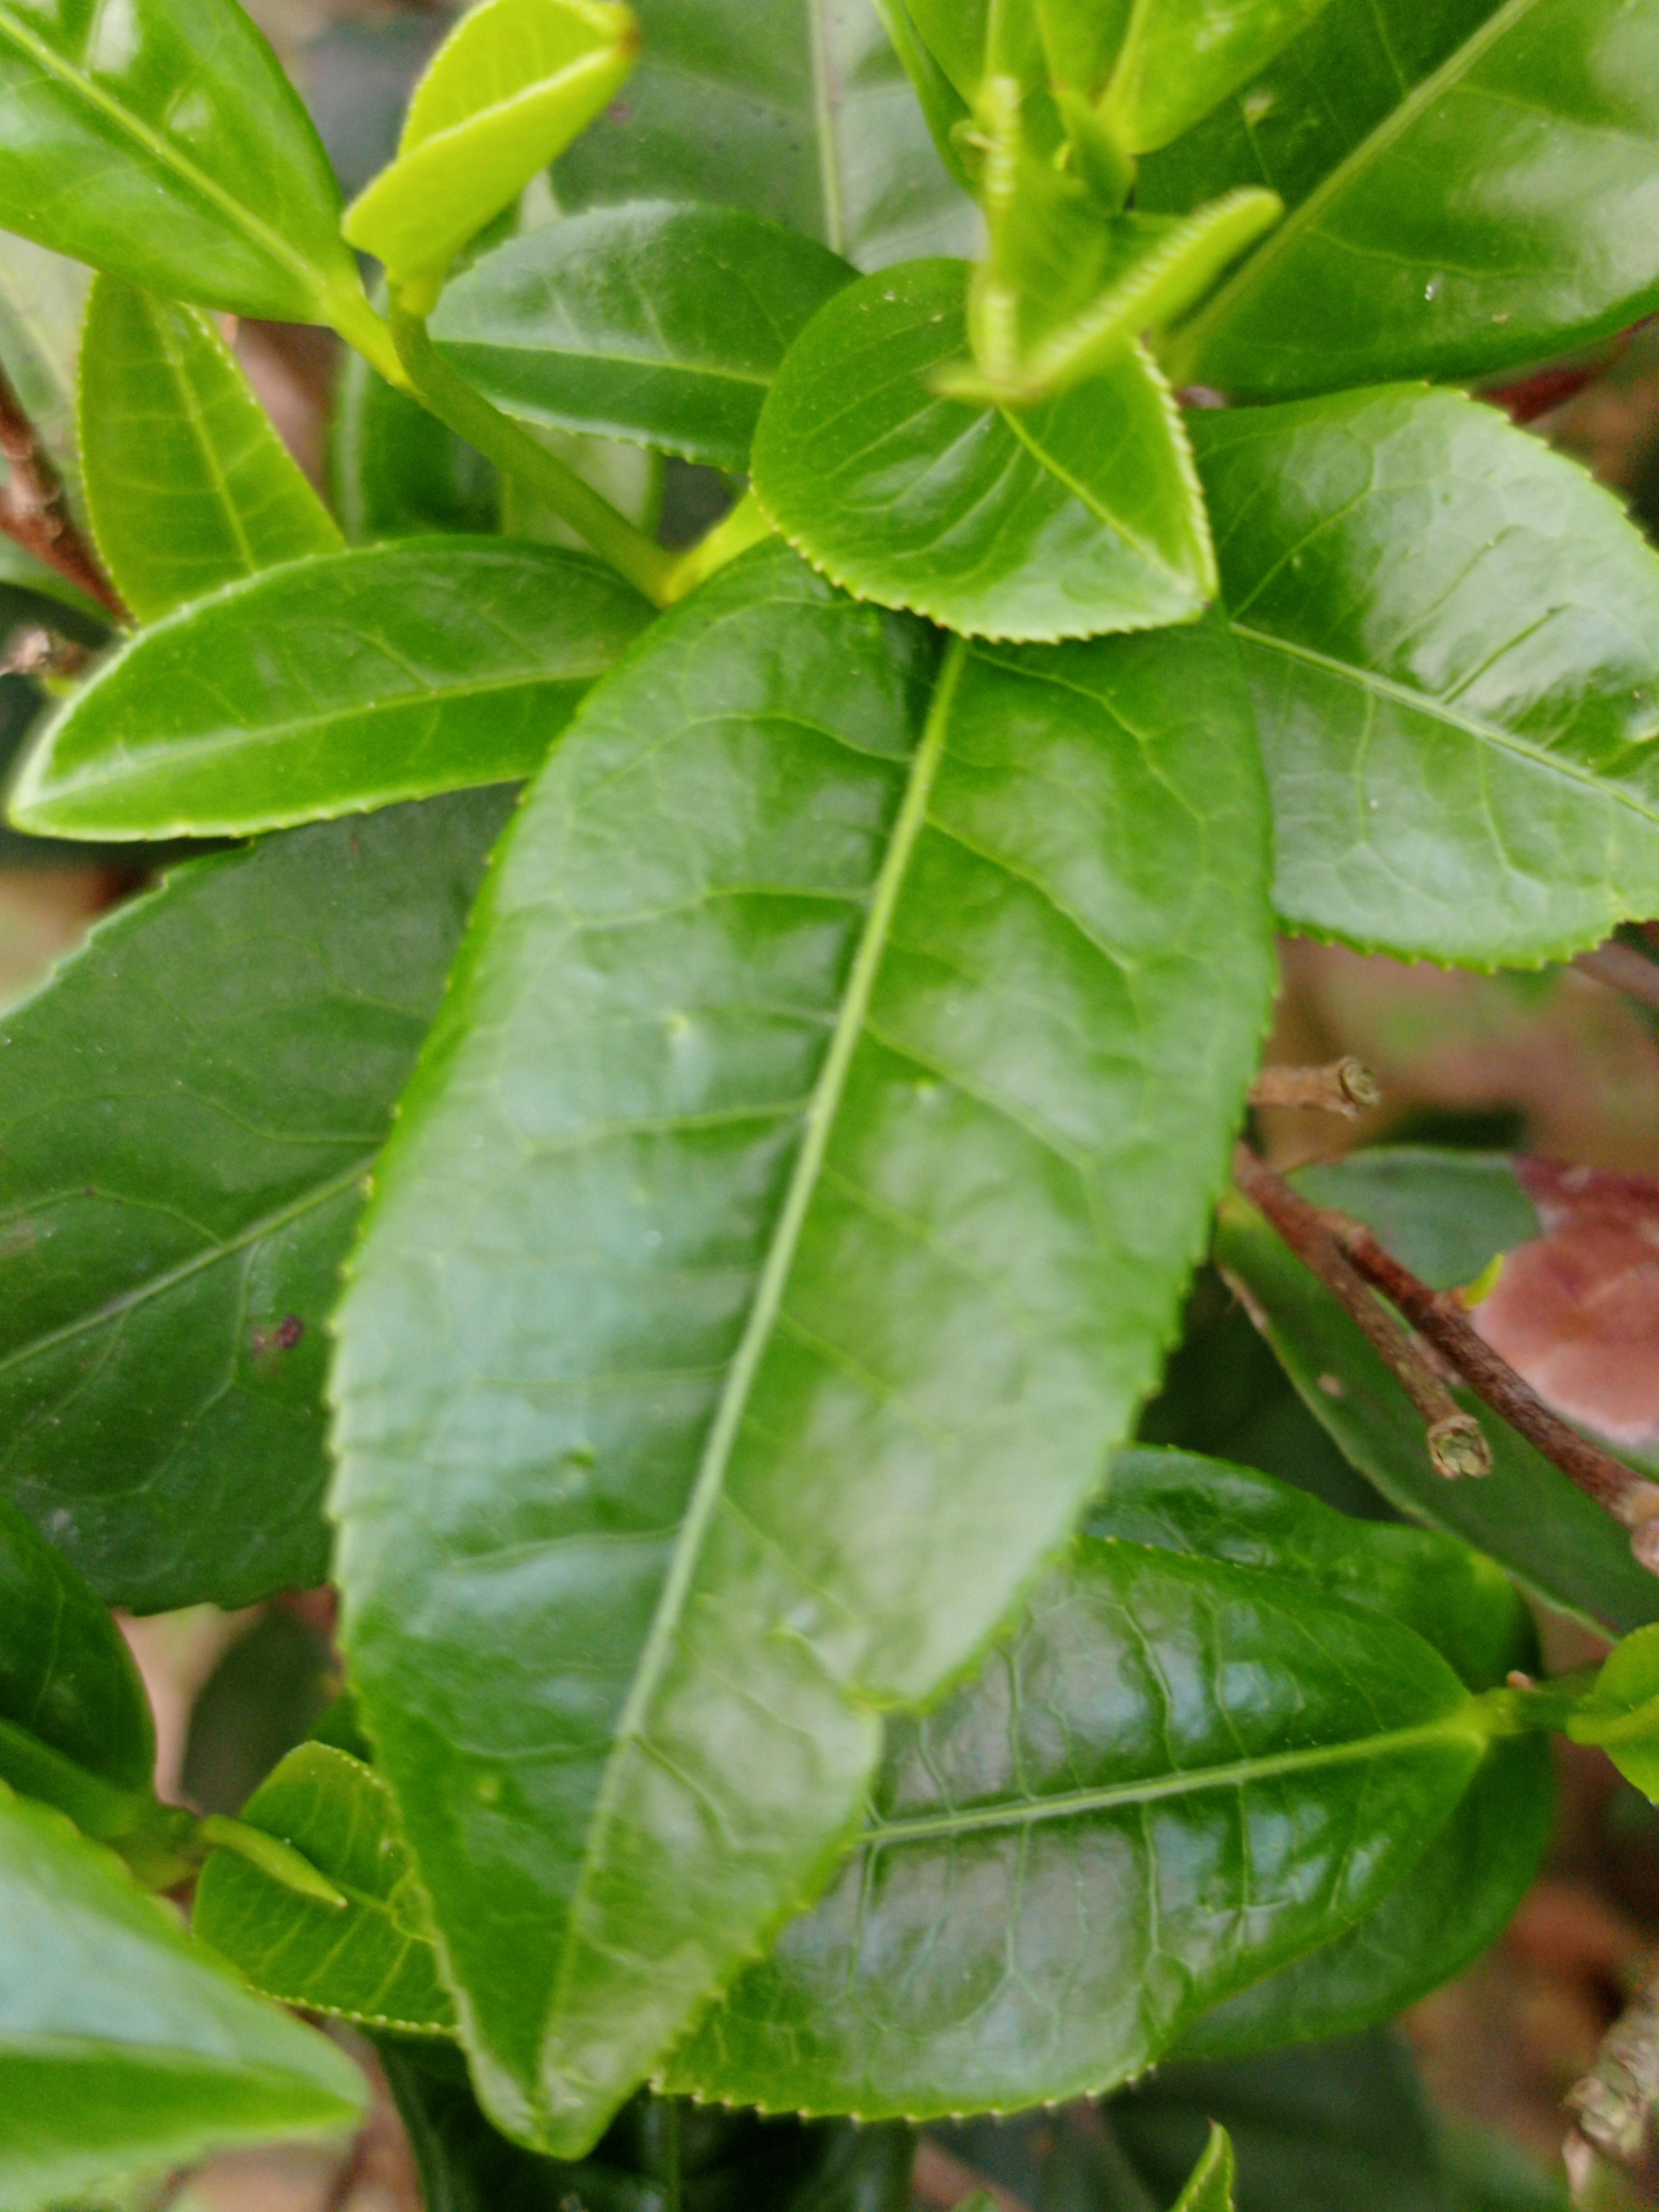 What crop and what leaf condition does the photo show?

tea, healthy leaf
